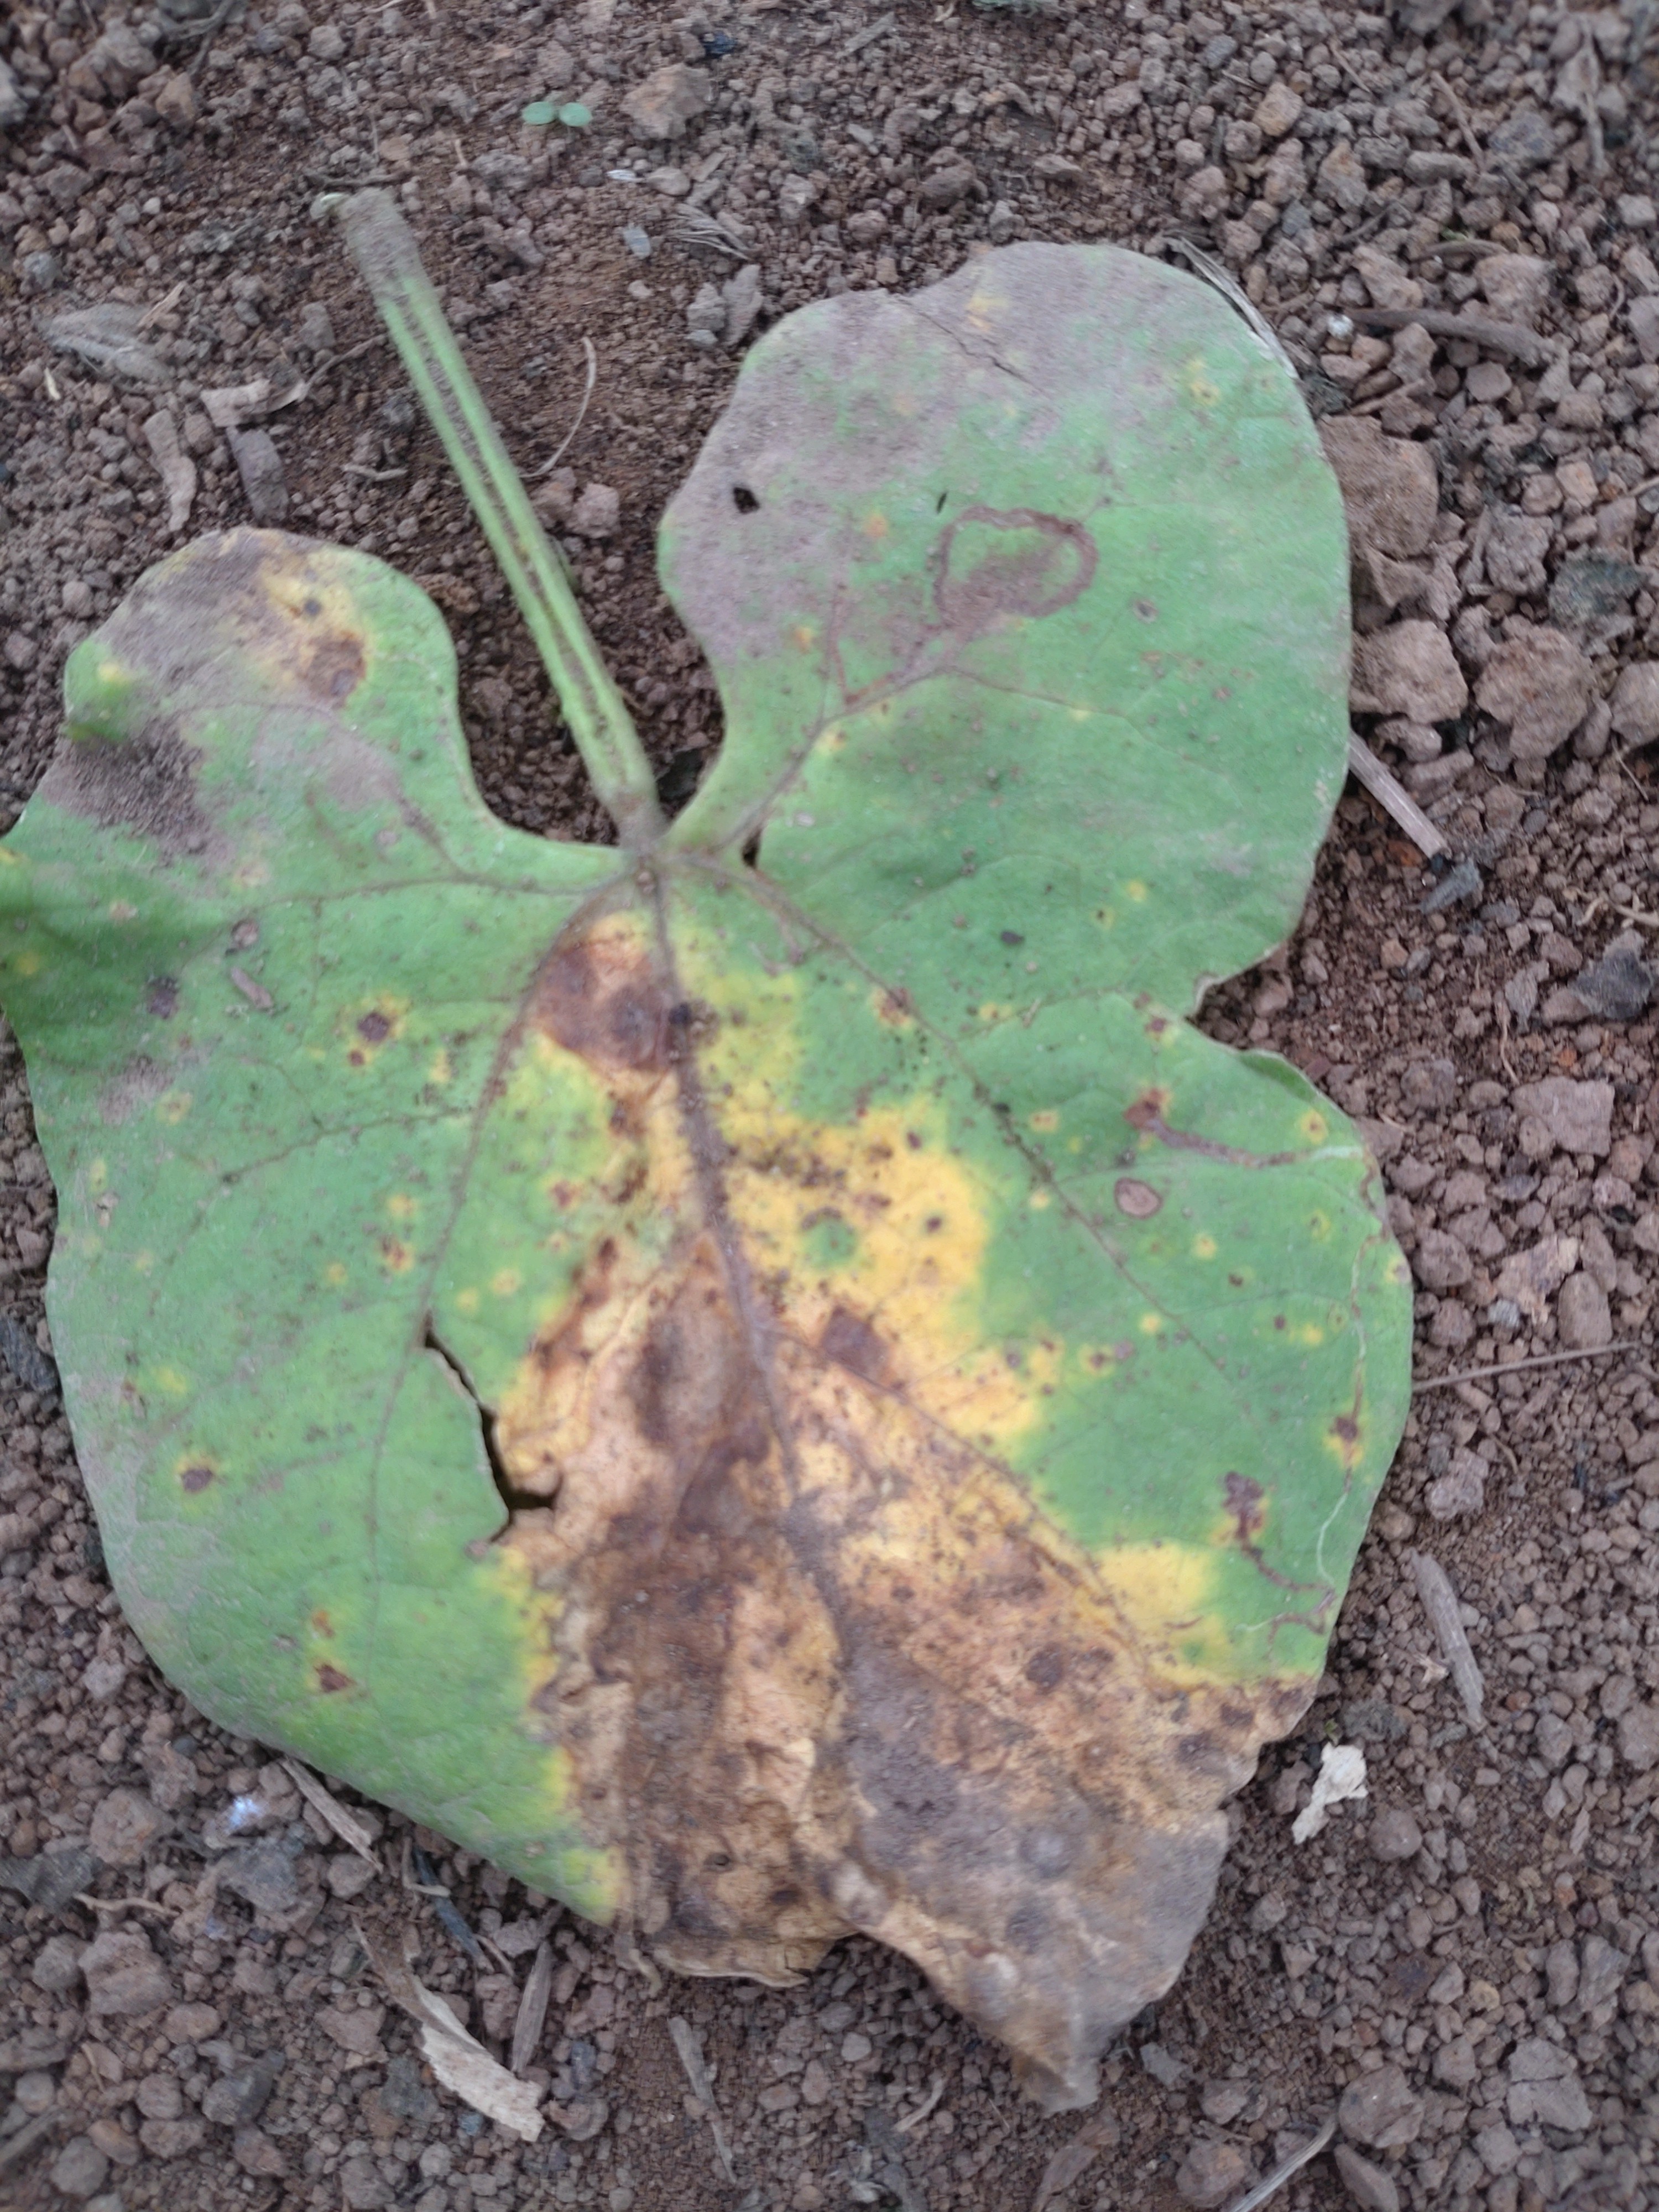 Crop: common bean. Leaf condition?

anthracnose
